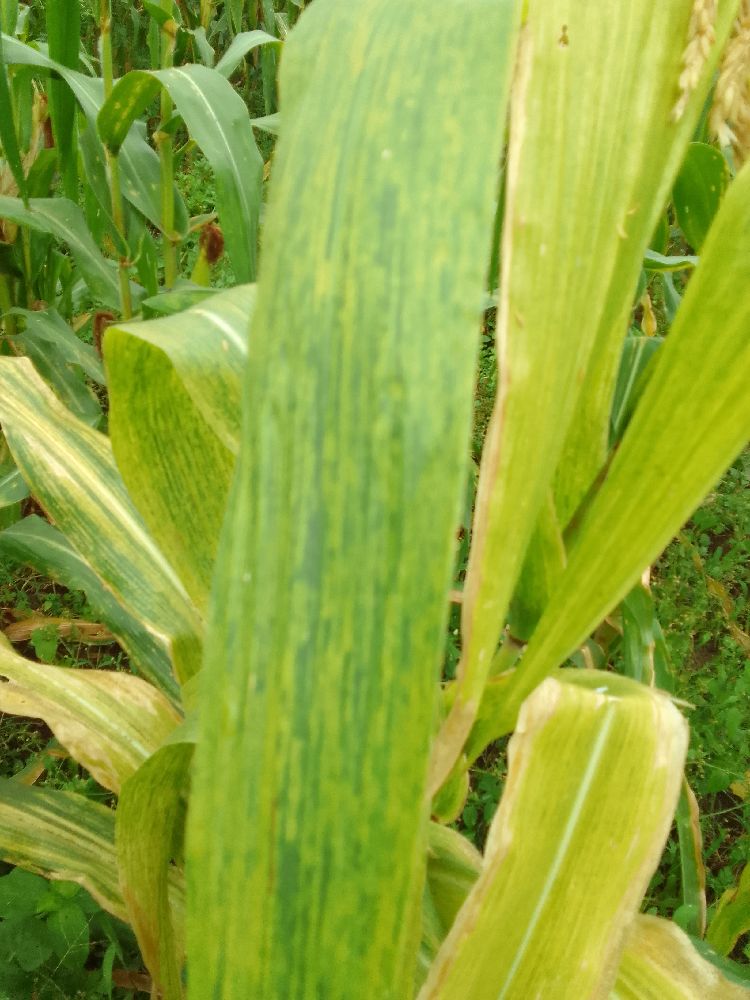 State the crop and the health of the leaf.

maize, maize lethal necrosis
